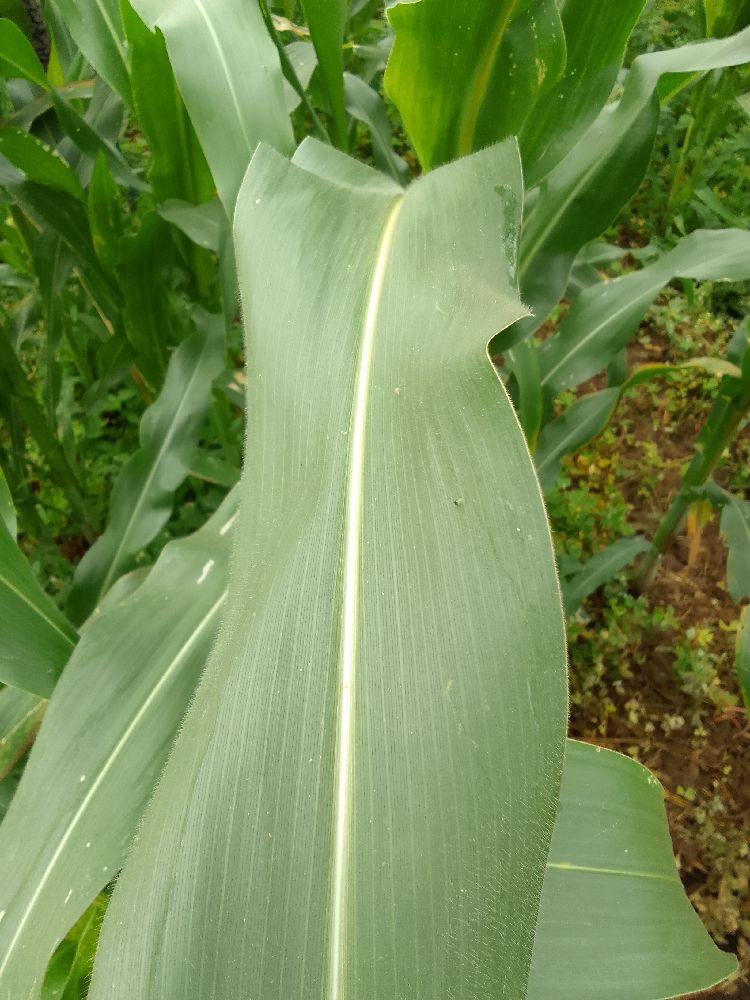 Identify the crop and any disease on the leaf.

maize, healthy
